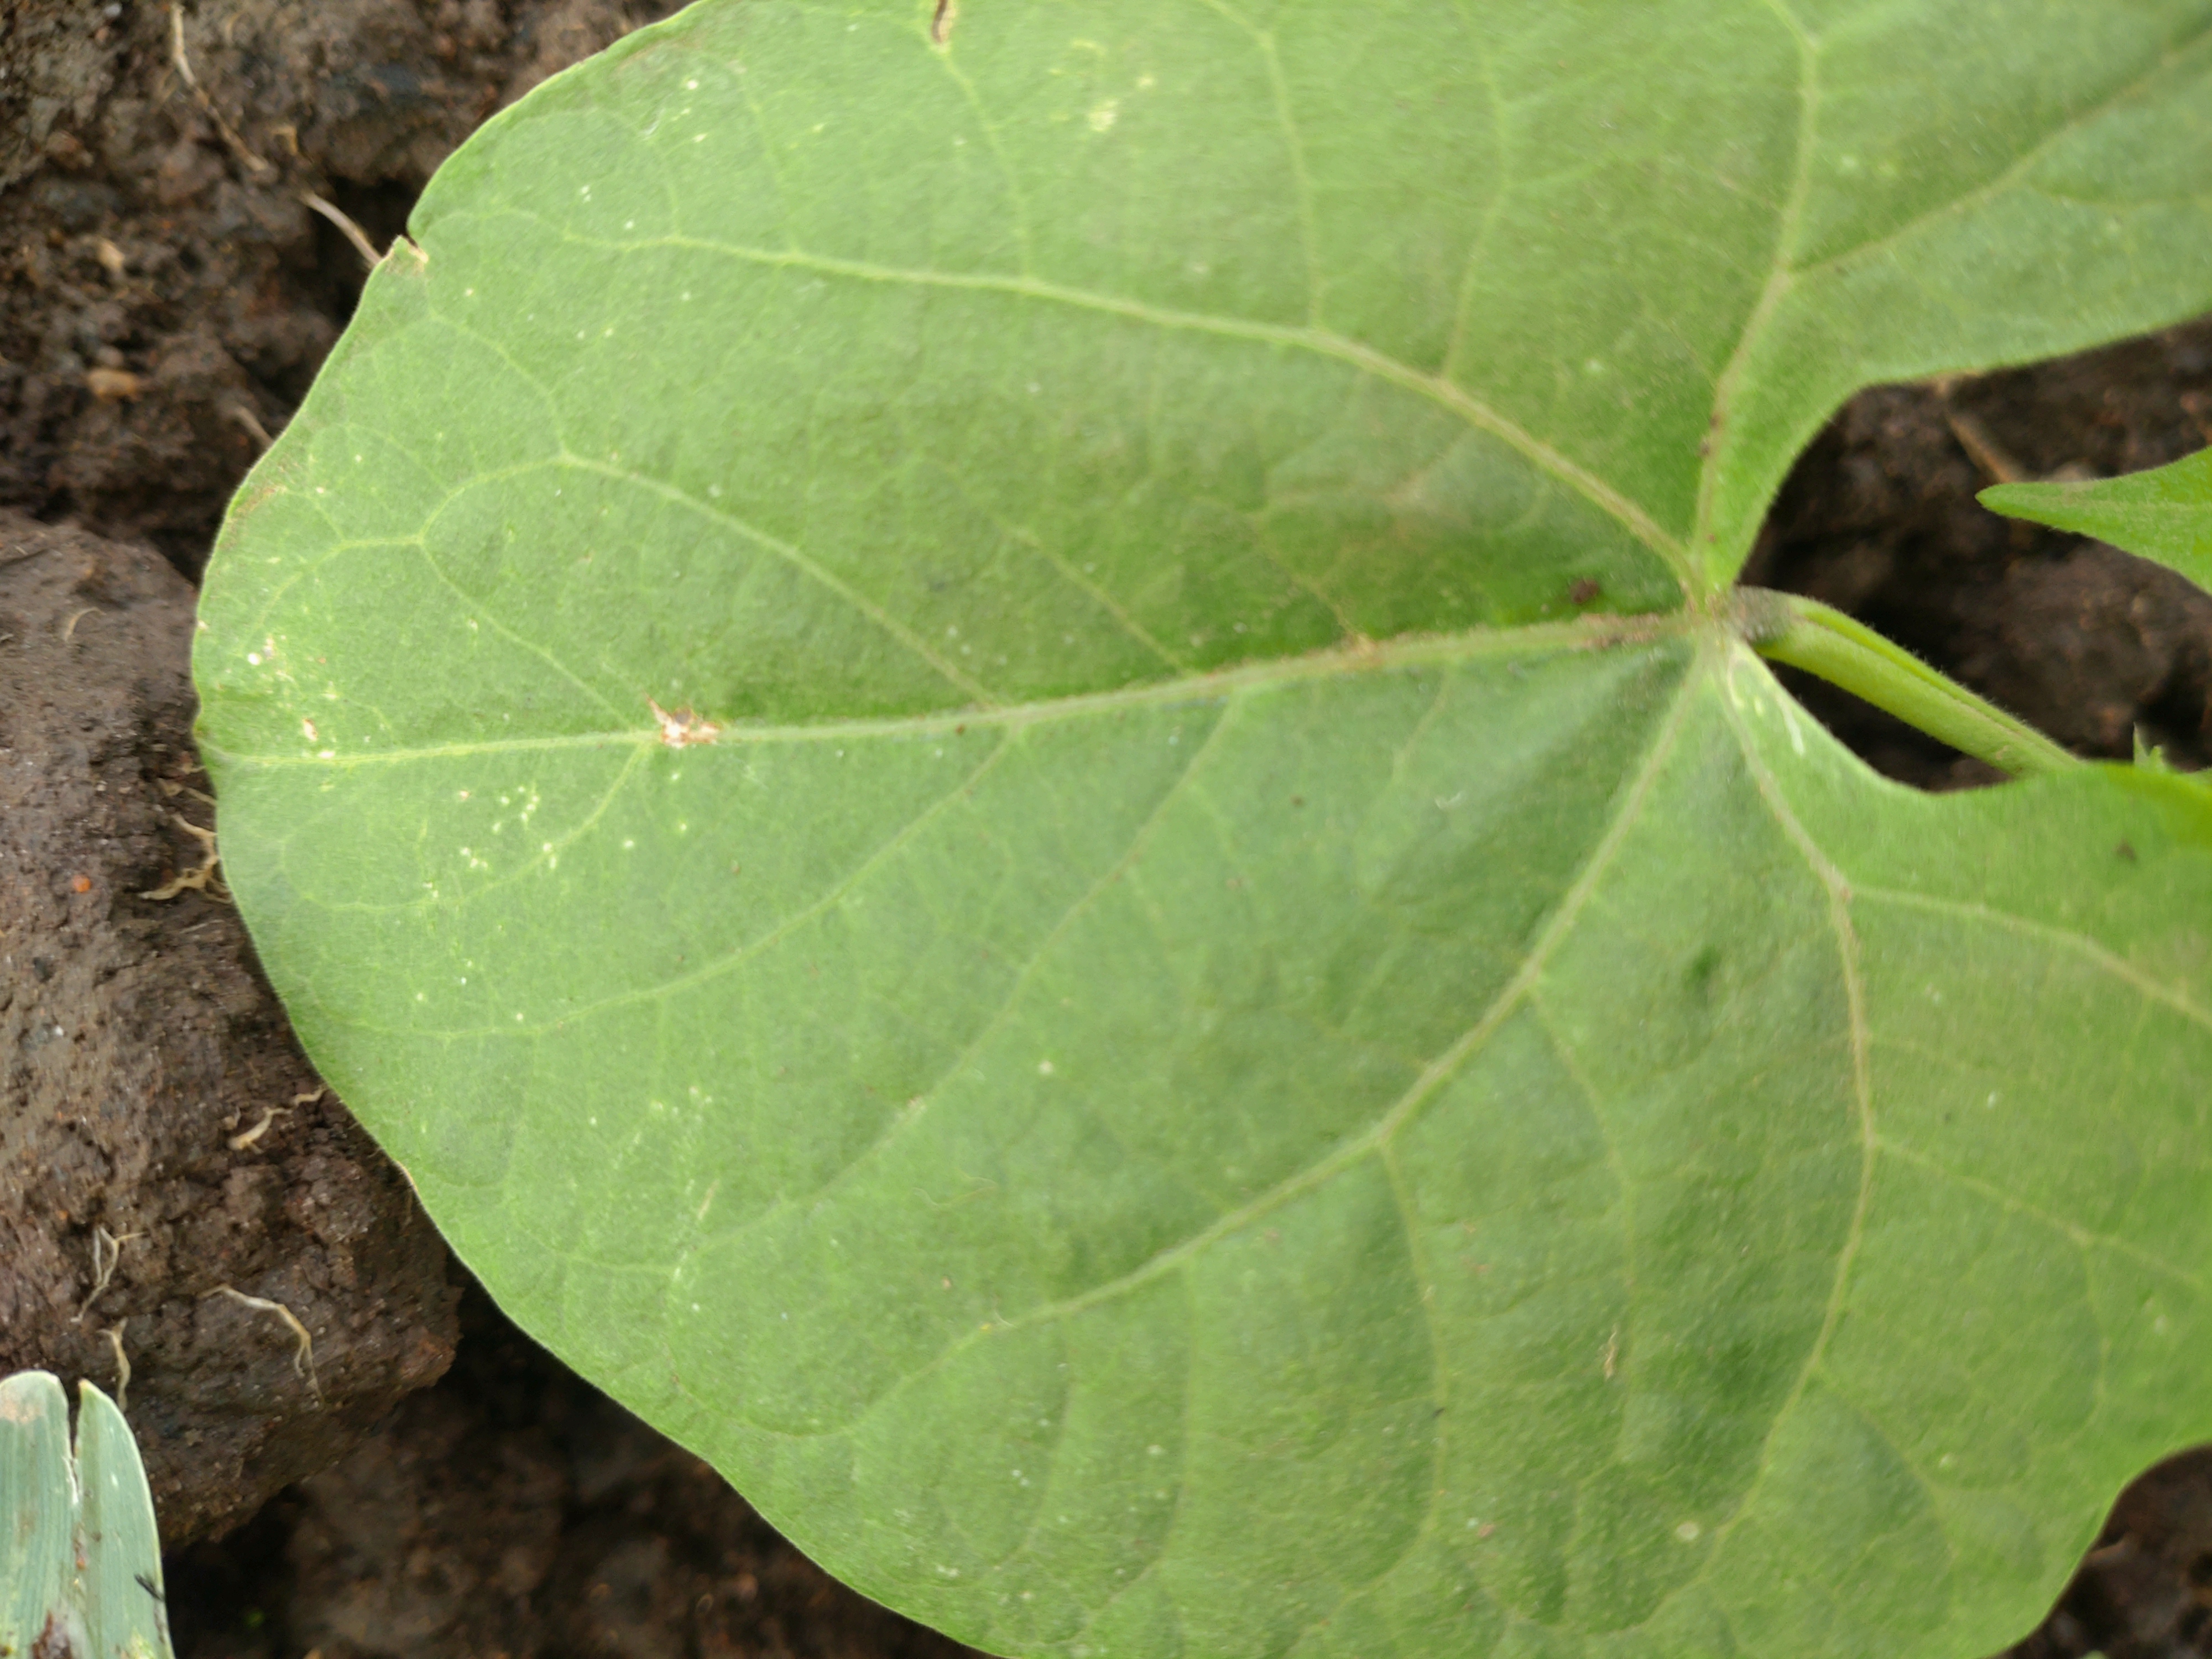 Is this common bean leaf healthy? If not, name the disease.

healthy
